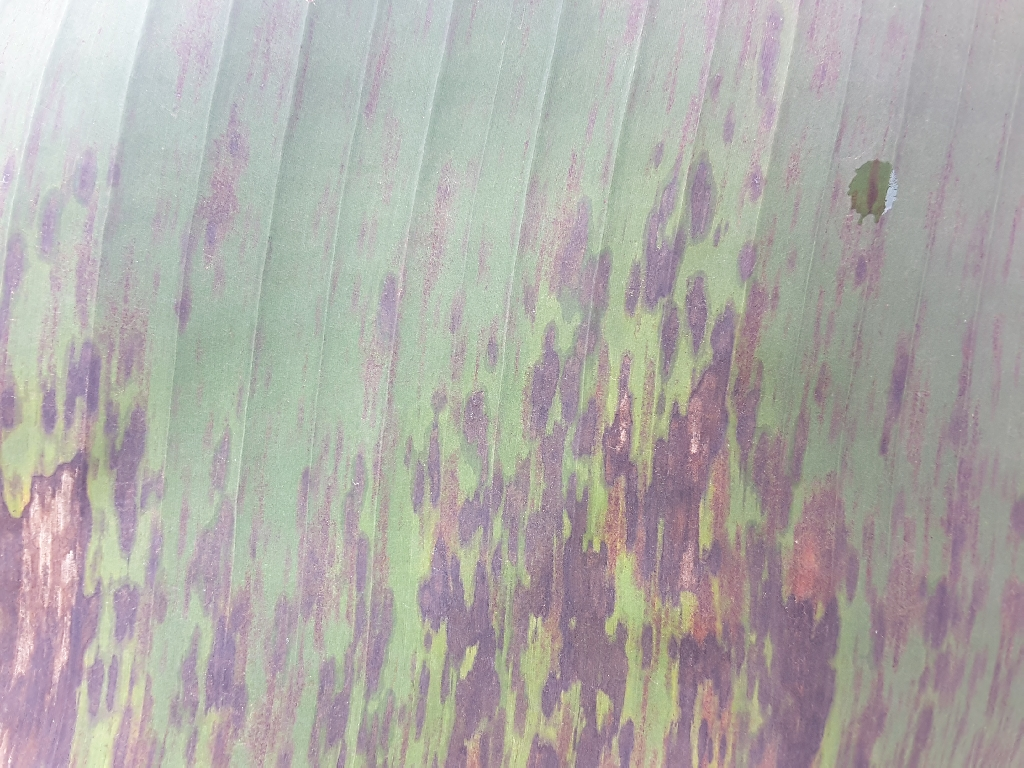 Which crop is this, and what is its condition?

banana, black sigatoka
